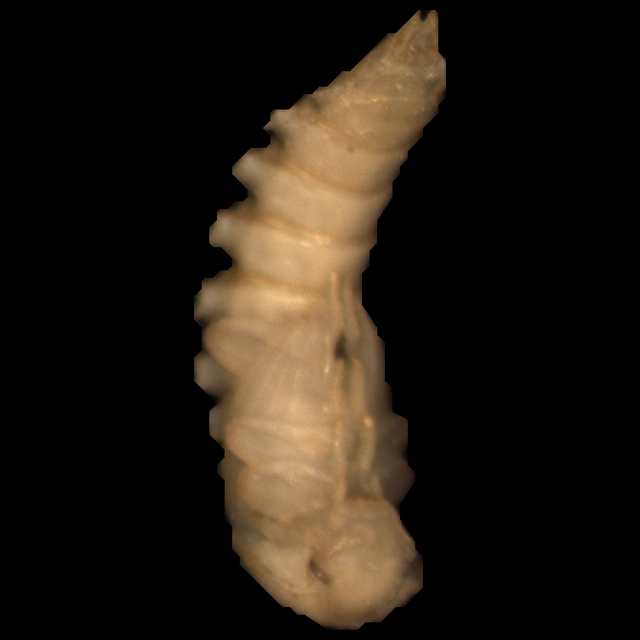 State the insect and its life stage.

mealworm pupa
